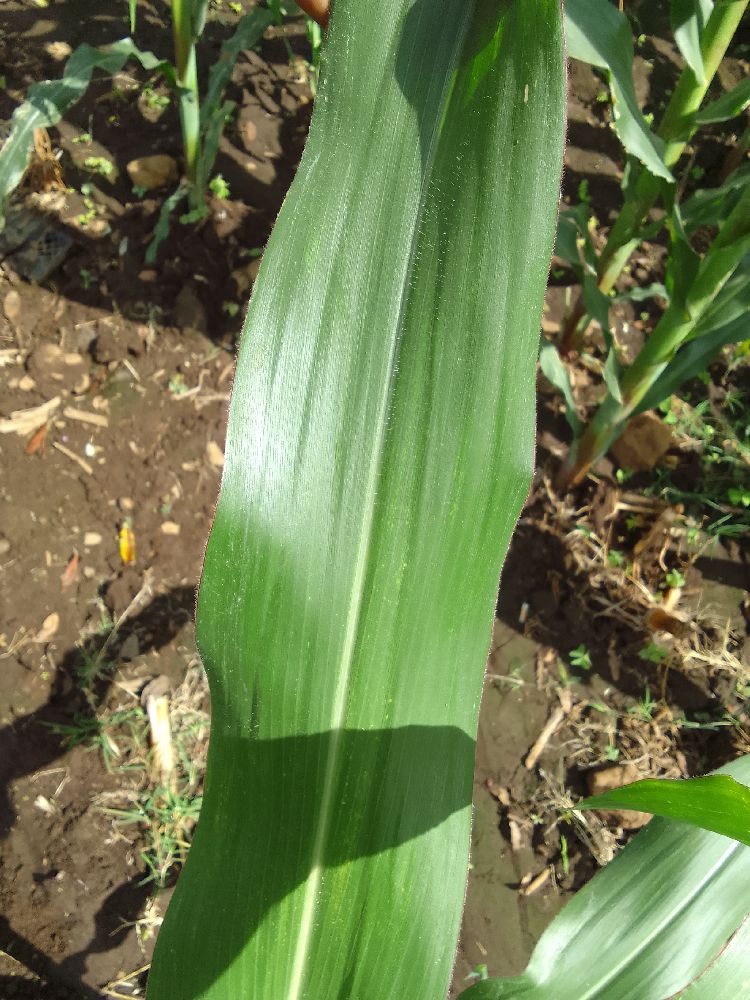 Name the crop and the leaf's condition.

maize, healthy
